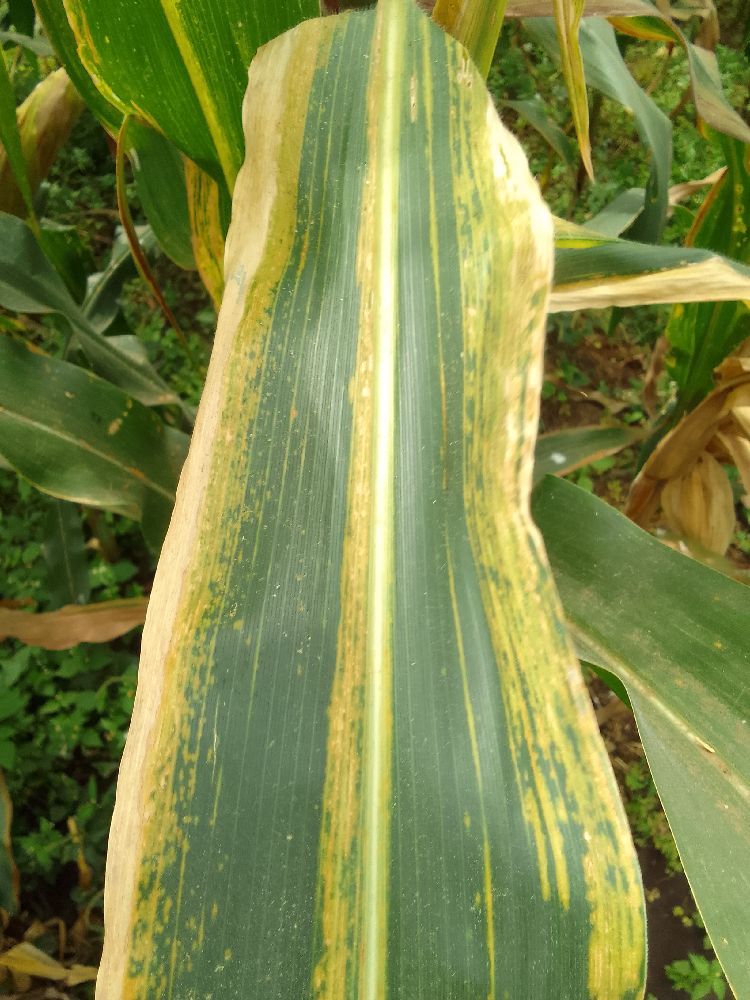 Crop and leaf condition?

maize, maize lethal necrosis
